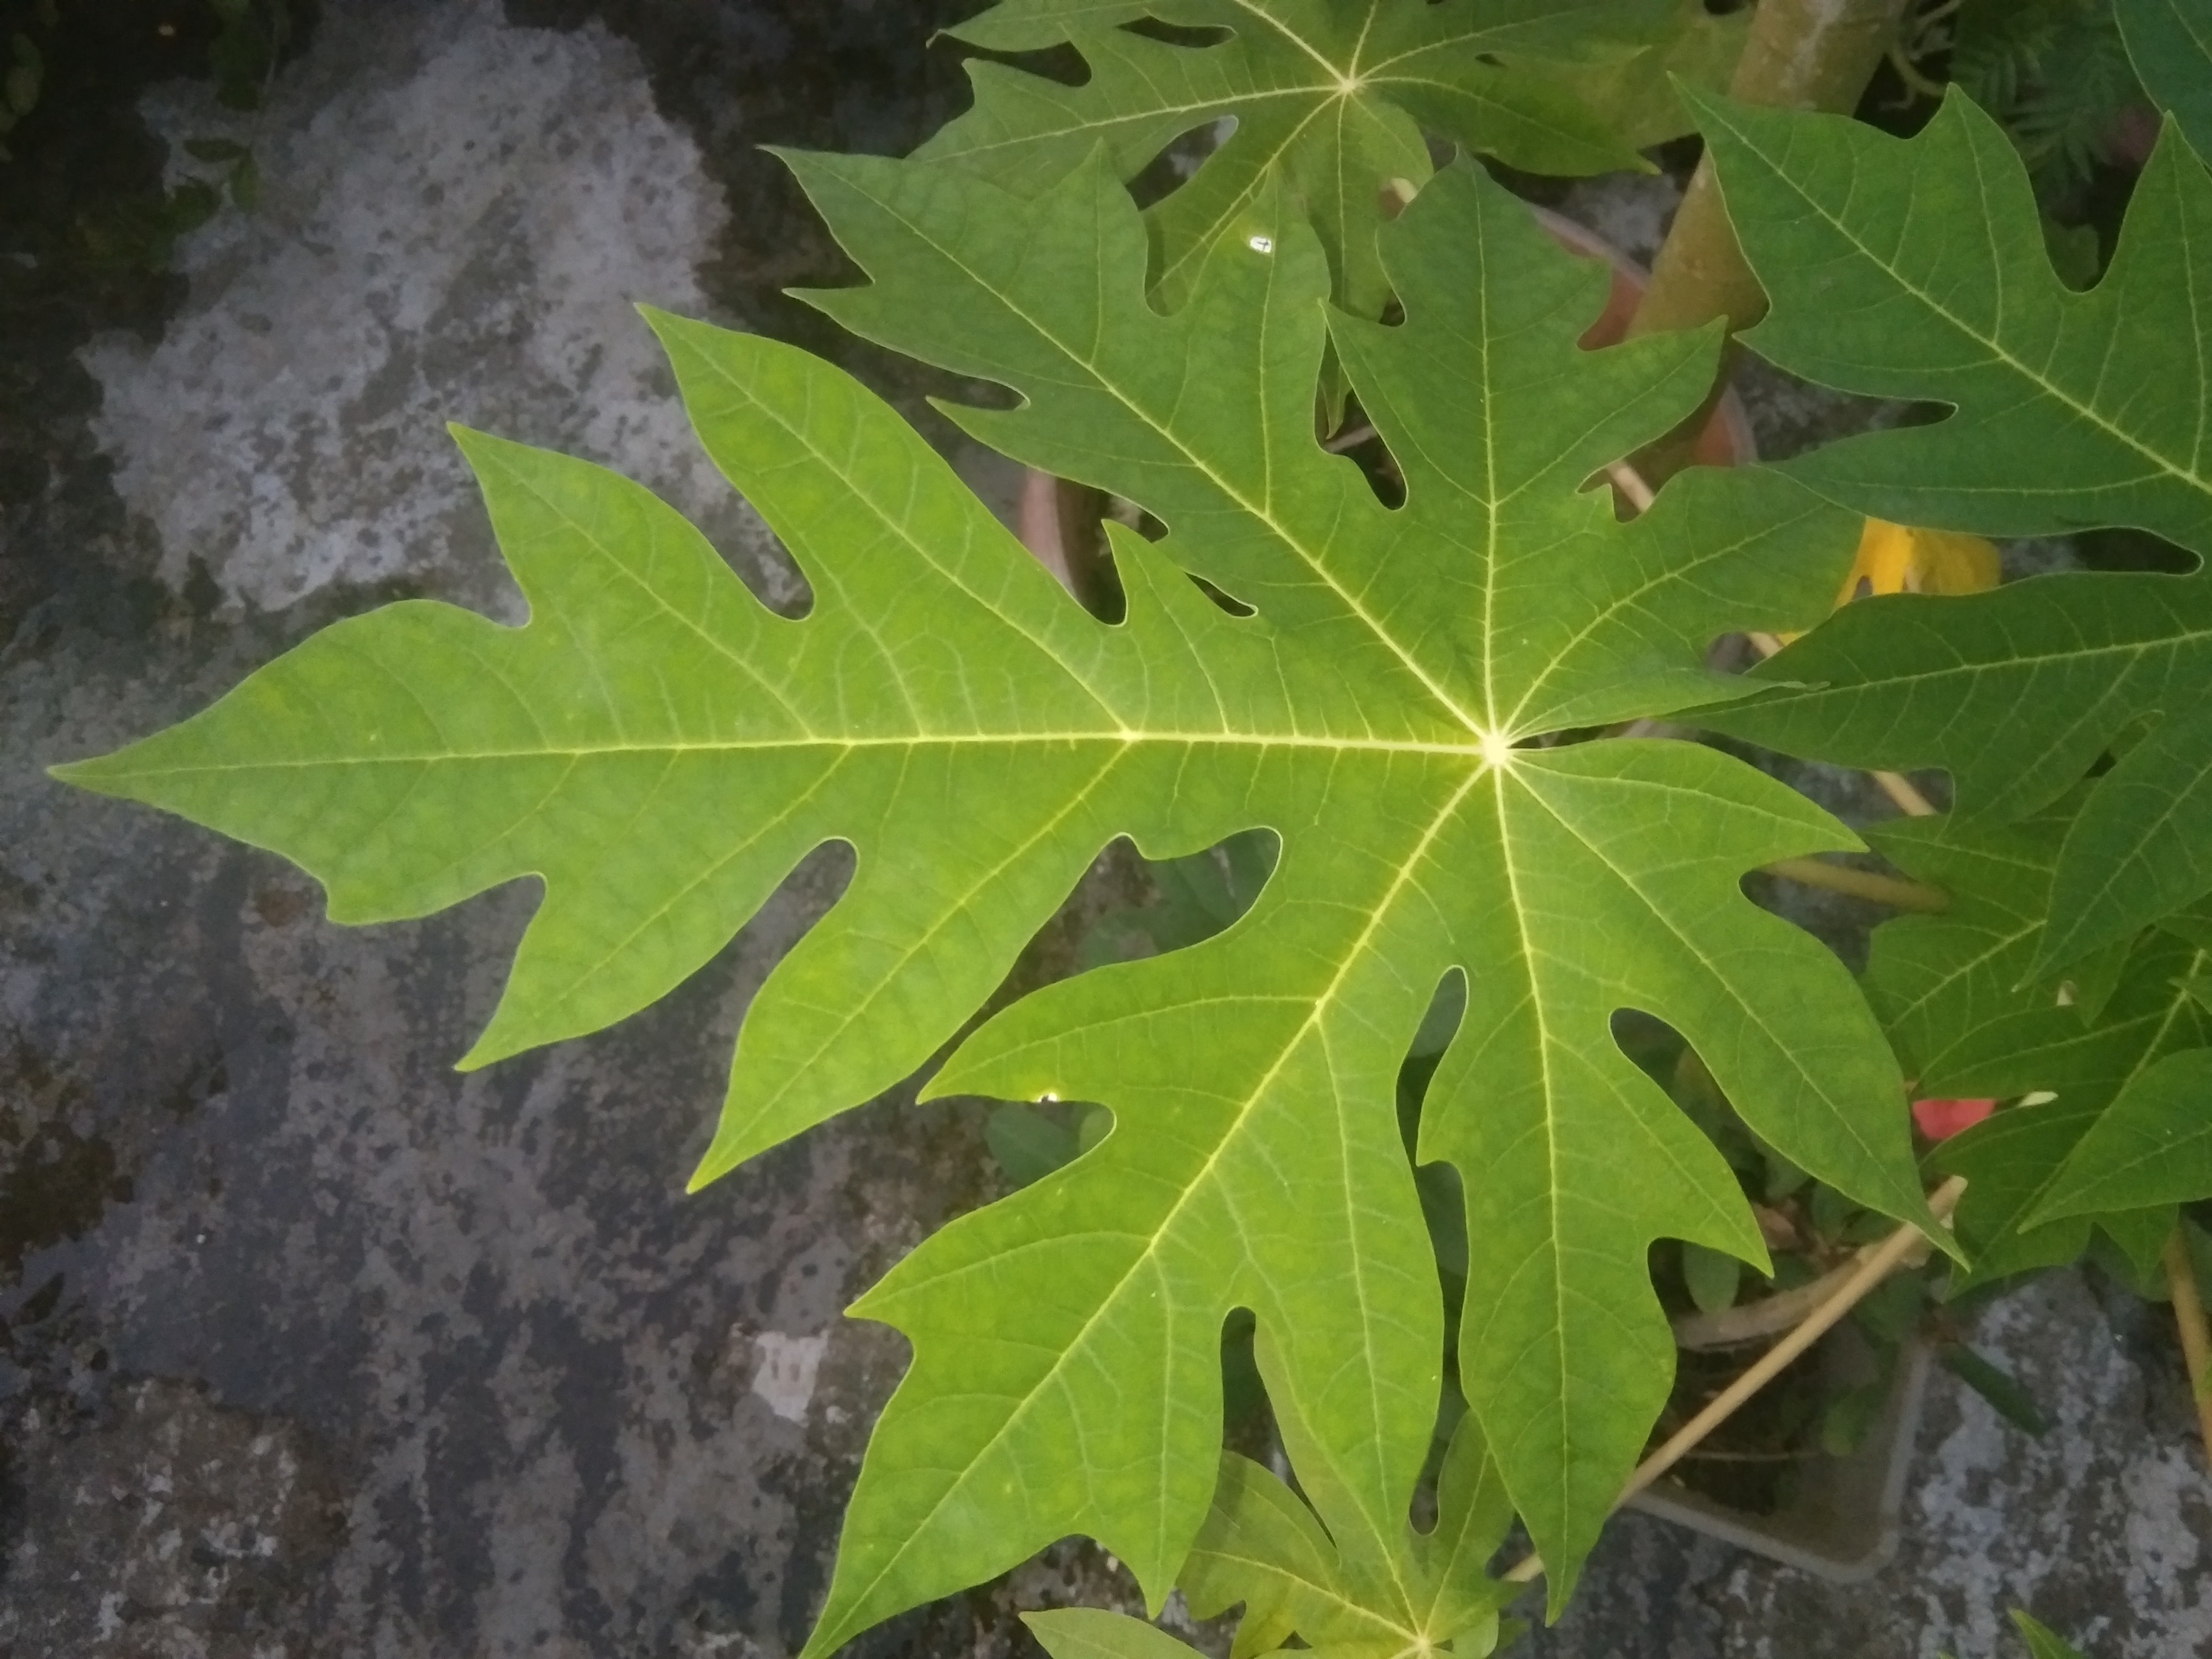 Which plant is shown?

papaya
